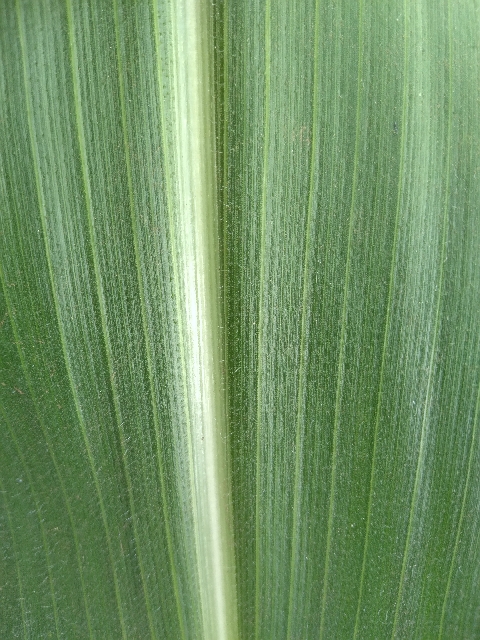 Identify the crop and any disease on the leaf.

maize, healthy
